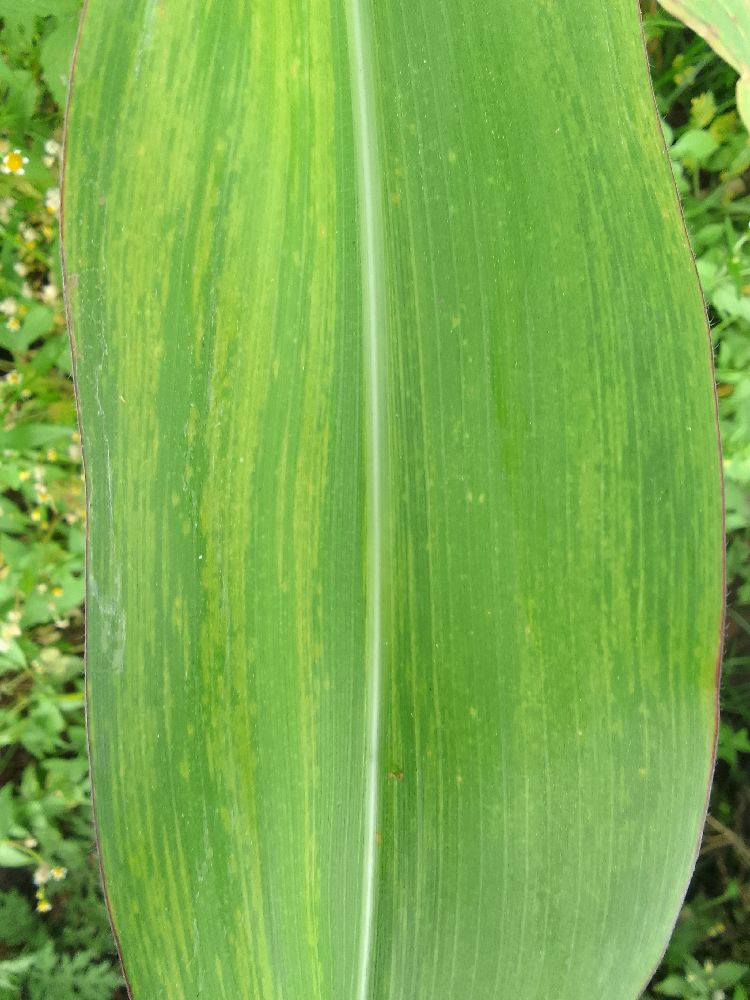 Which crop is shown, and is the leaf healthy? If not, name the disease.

maize, maize lethal necrosis
